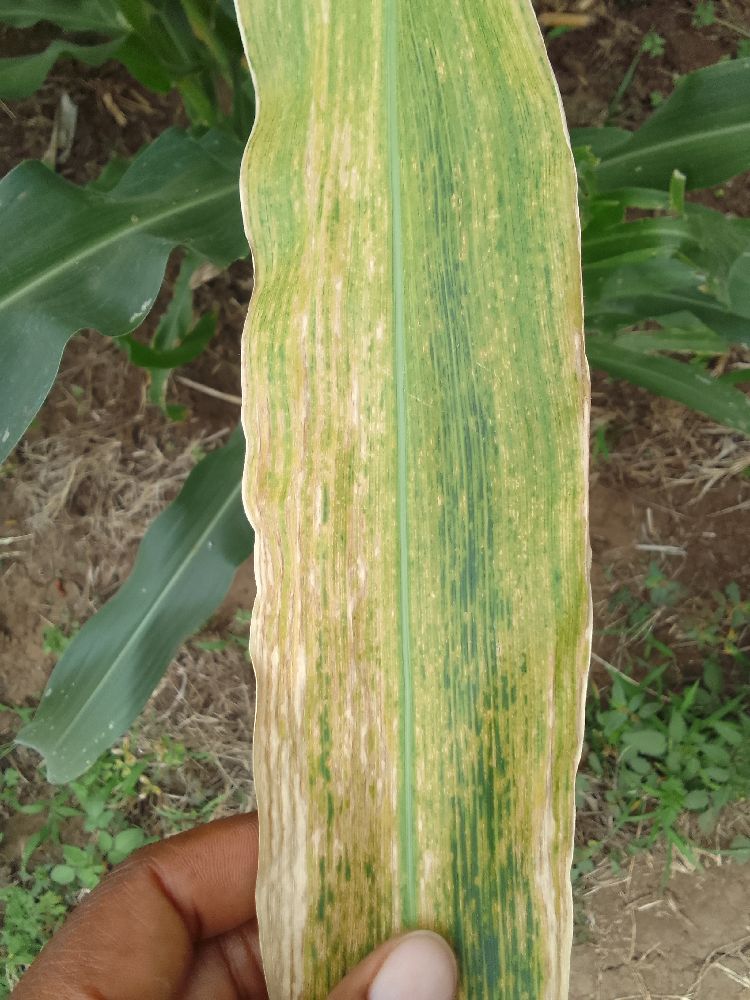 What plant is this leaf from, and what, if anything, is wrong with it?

maize, maize lethal necrosis
